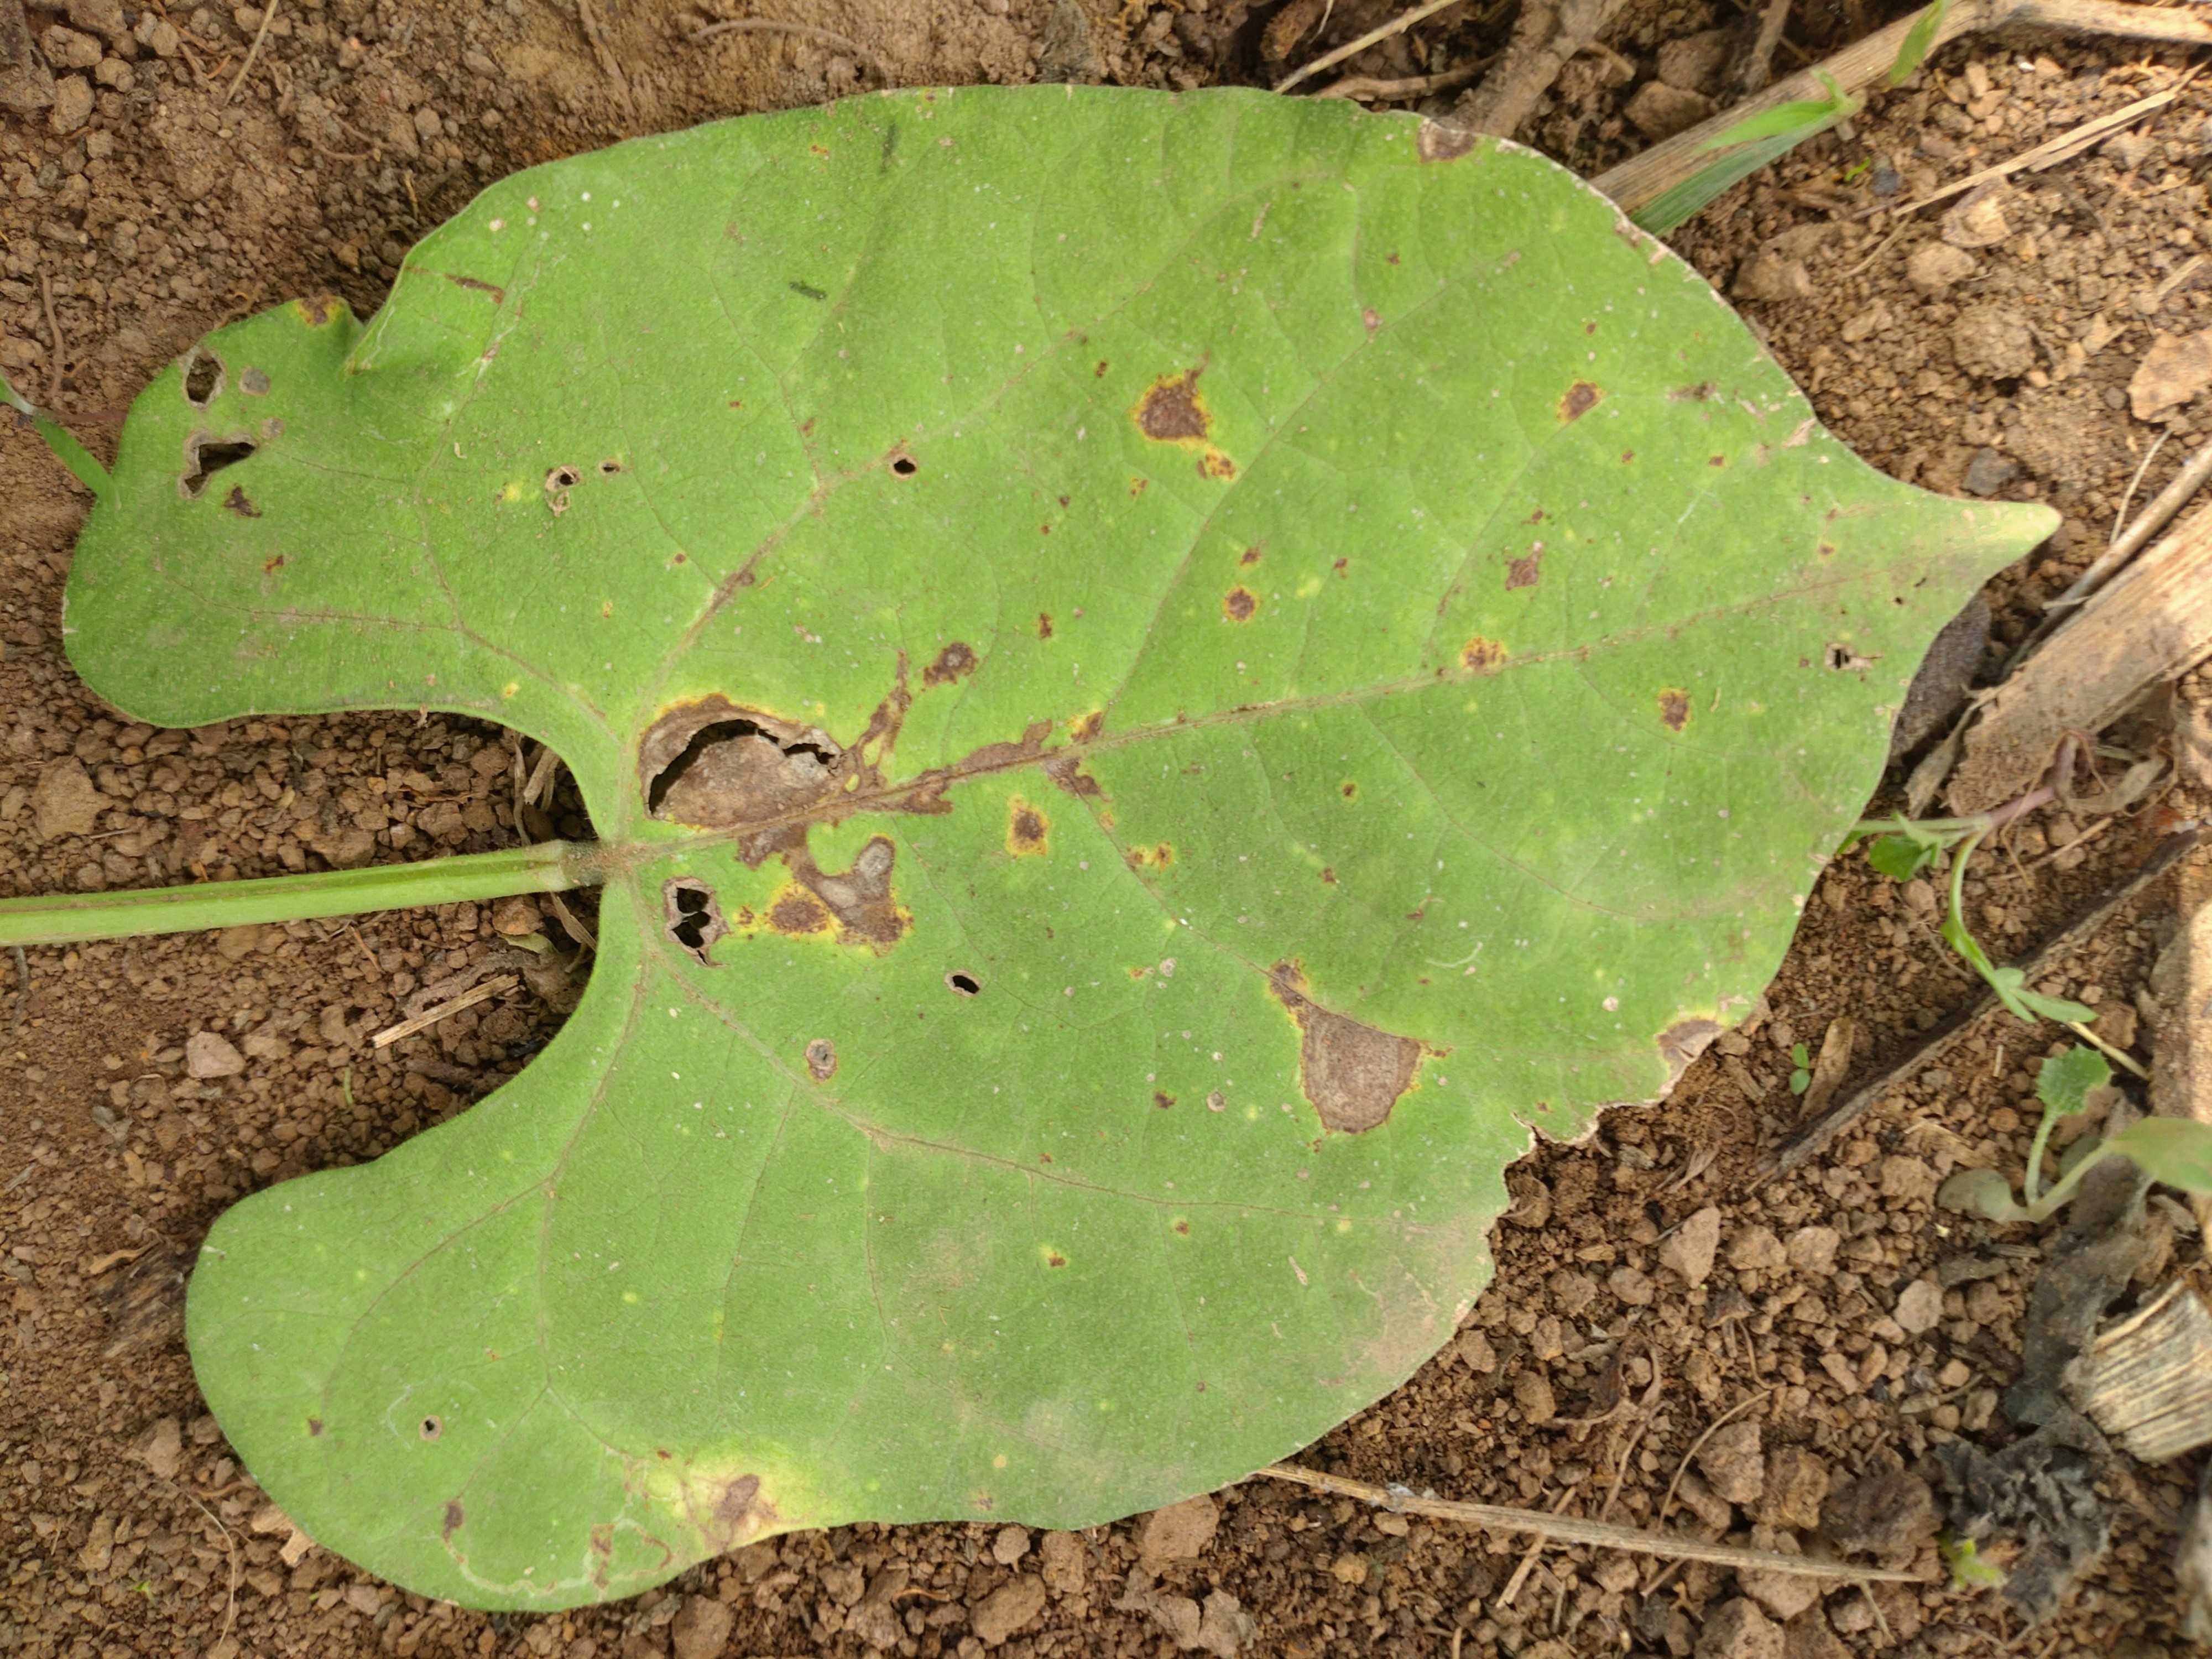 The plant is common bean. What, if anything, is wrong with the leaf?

rust
